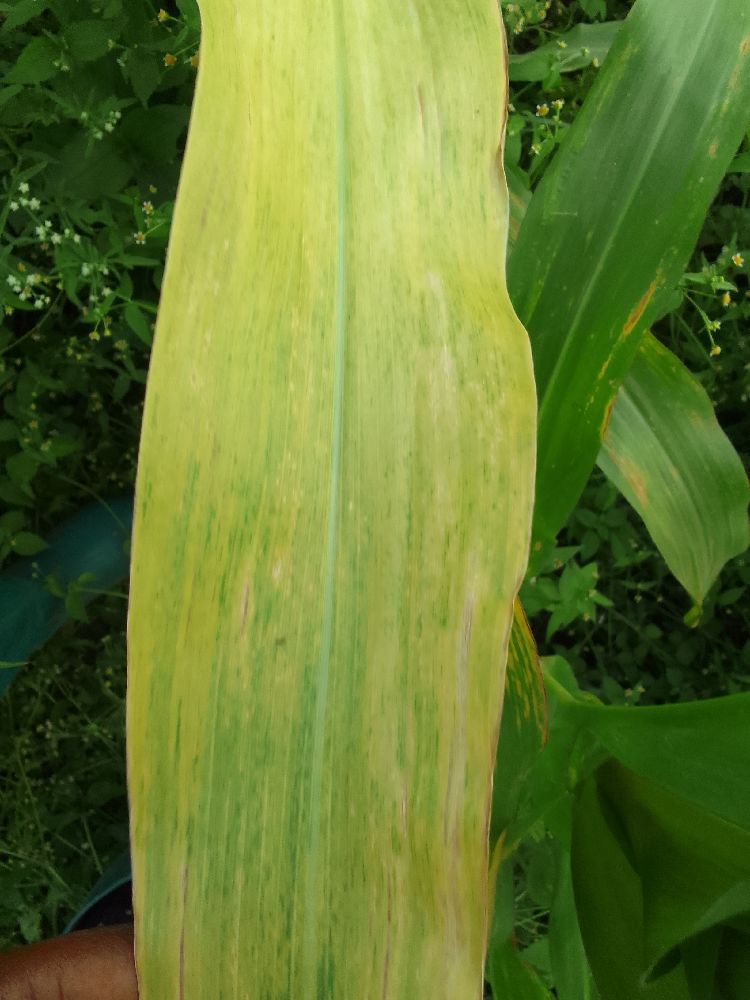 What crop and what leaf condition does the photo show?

maize, maize lethal necrosis
